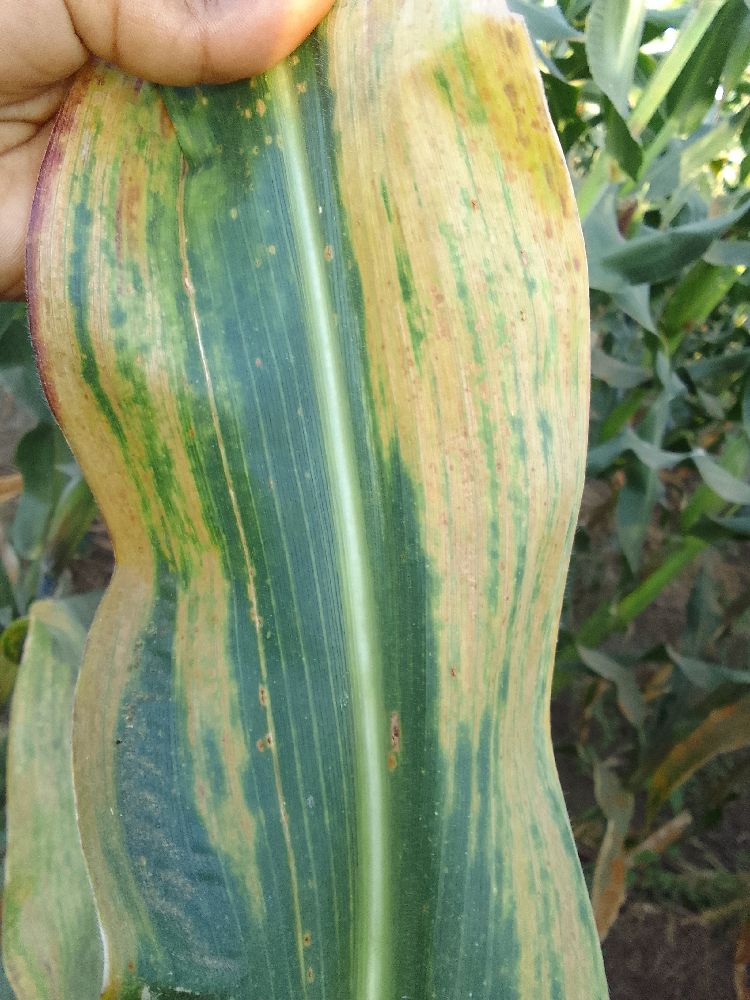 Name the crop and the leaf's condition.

maize, maize lethal necrosis
